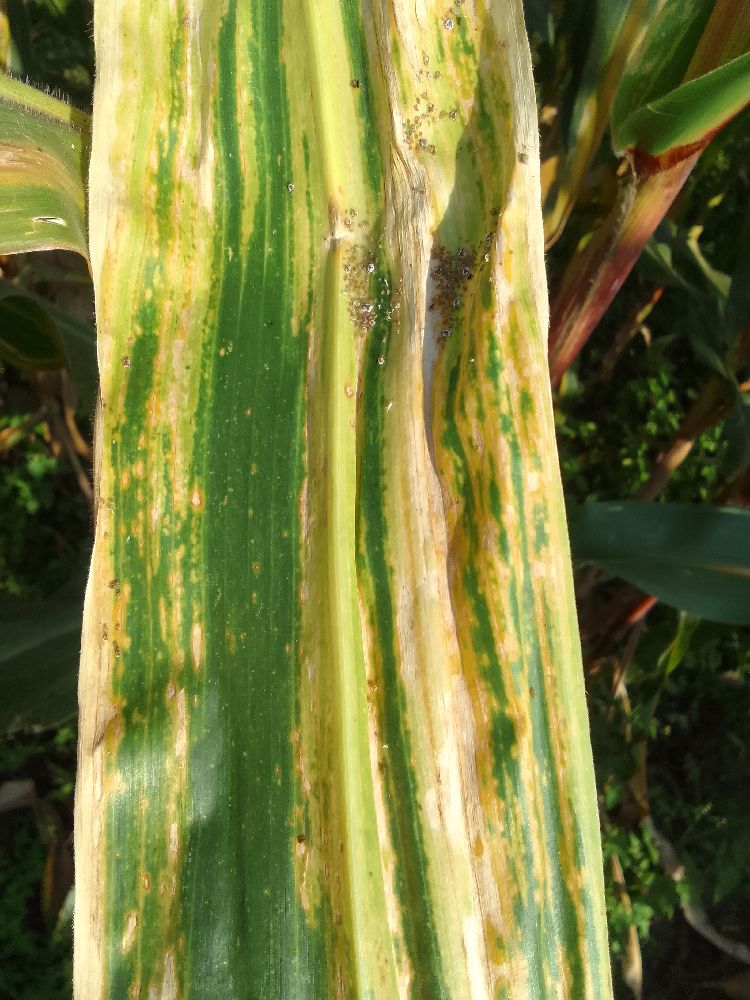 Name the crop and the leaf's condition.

maize, maize lethal necrosis
